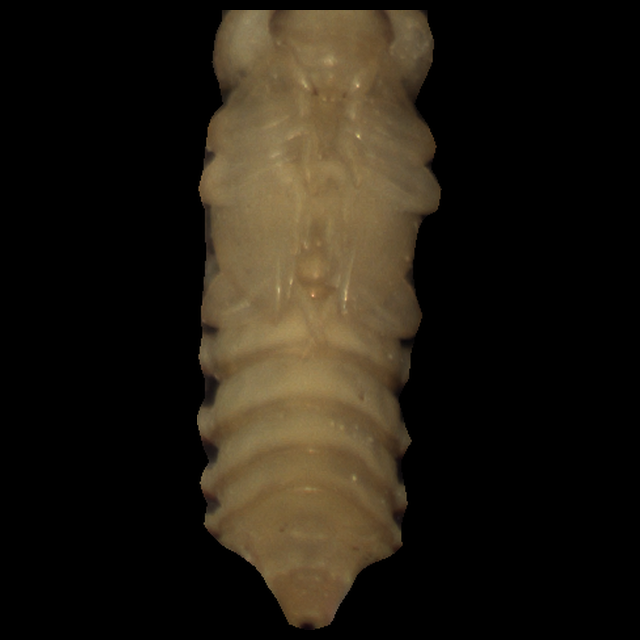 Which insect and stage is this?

mealworm pupa
